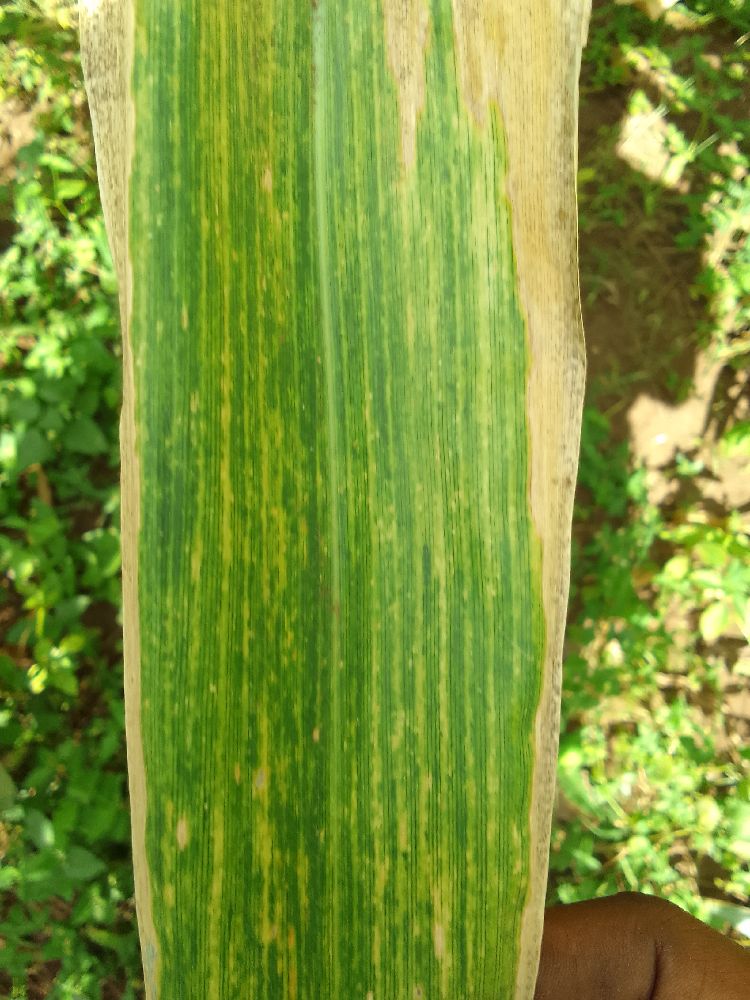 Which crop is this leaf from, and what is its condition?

maize, maize lethal necrosis
